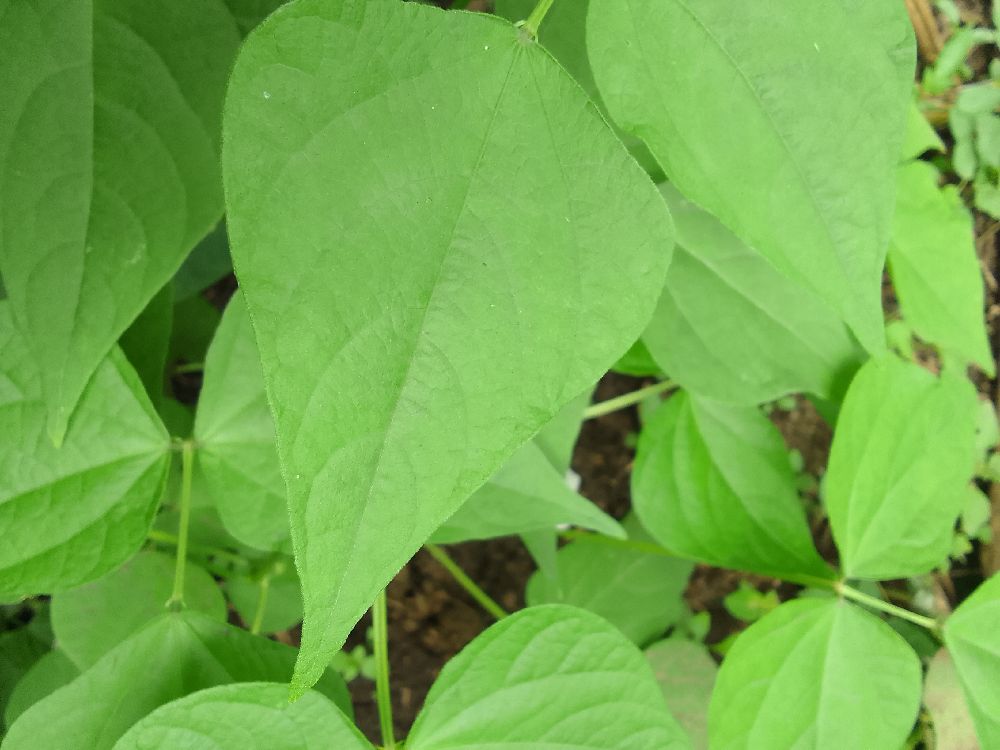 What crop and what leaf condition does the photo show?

common bean, healthy
